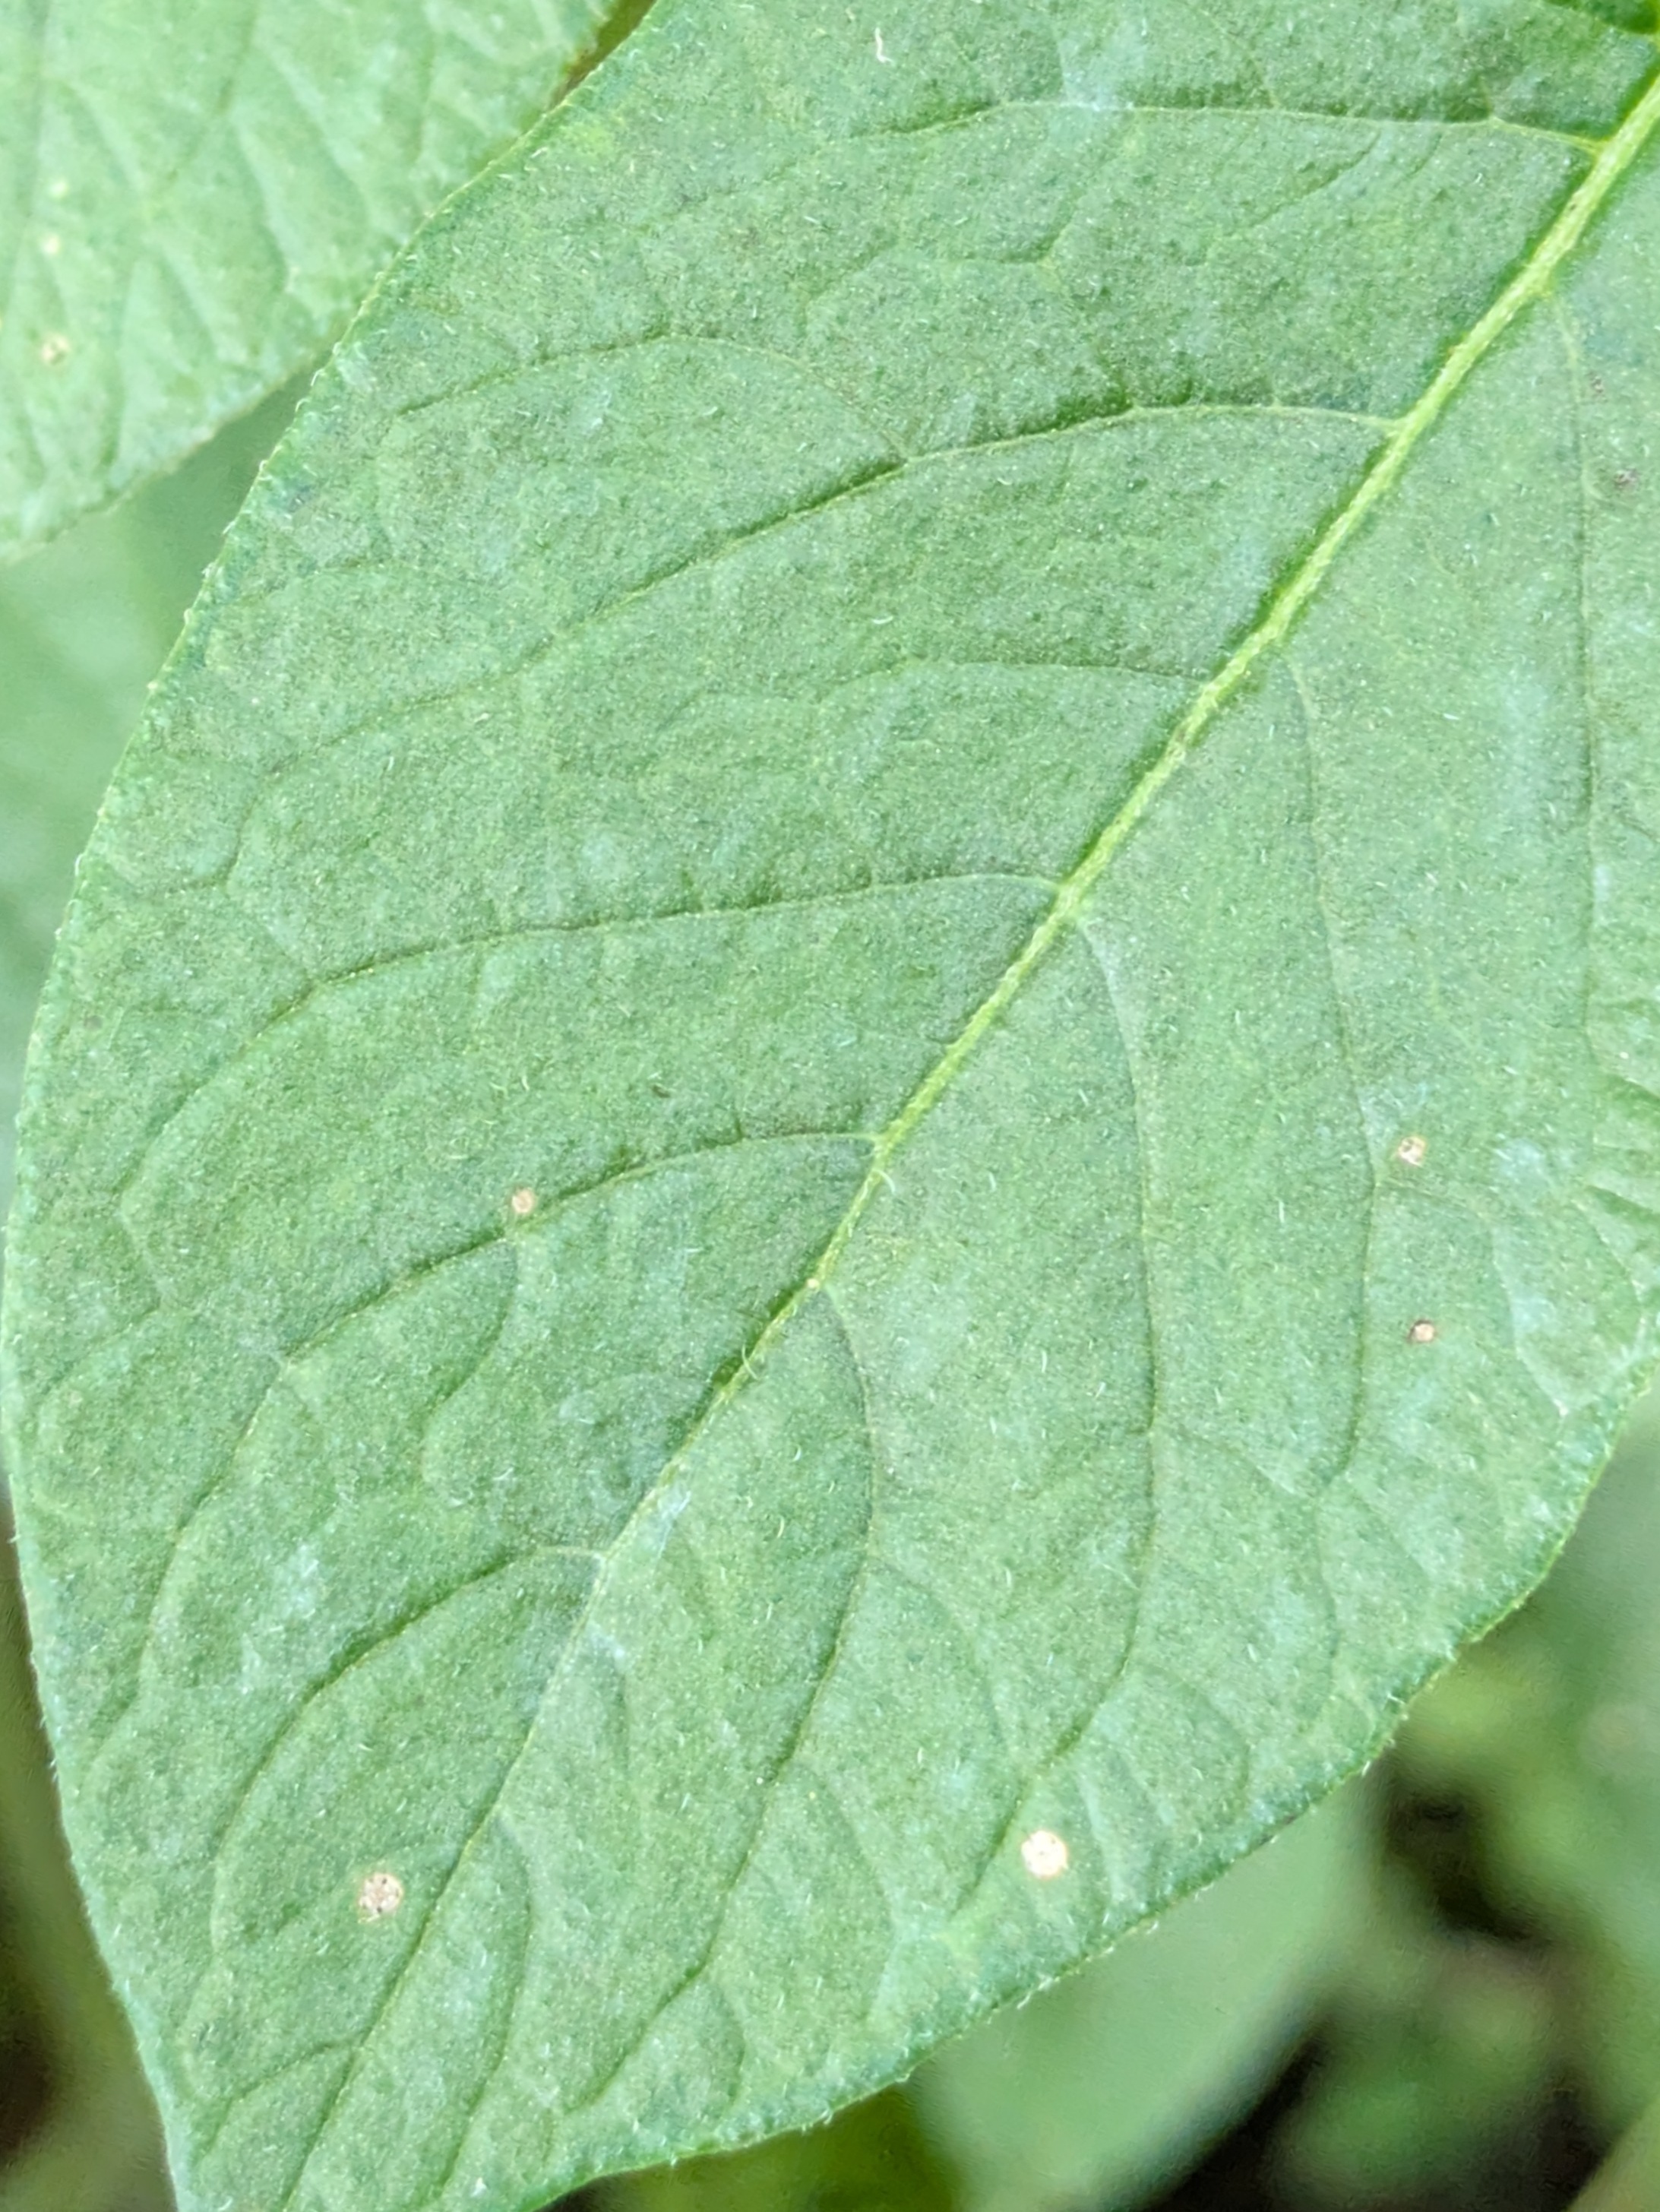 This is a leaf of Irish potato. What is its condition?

healthy
